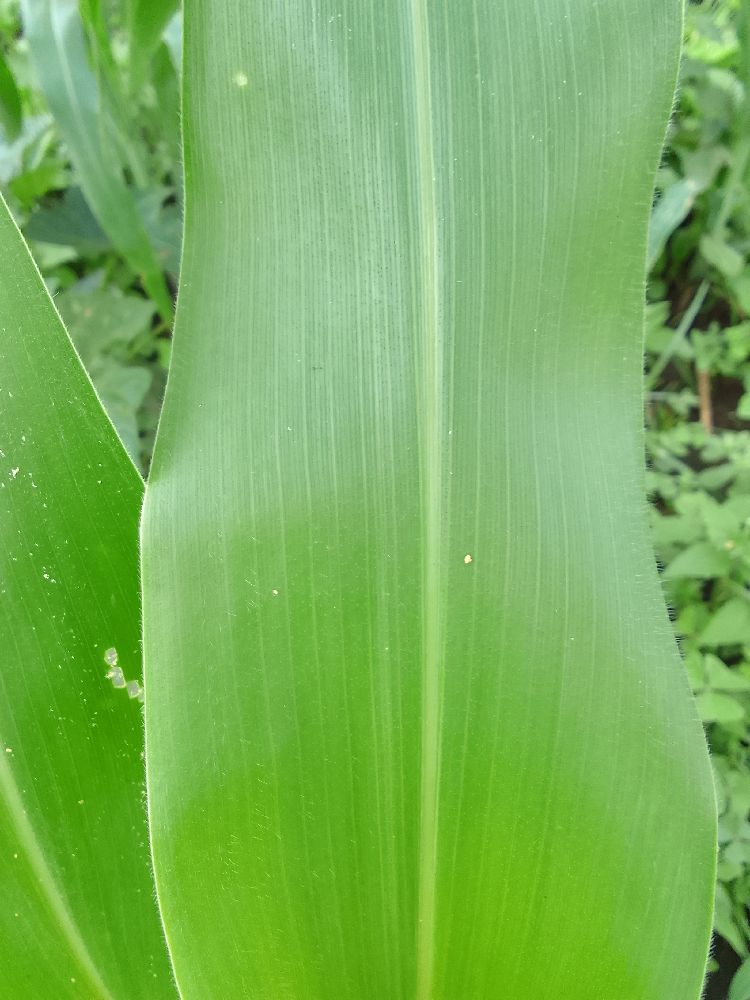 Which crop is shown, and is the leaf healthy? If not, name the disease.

maize, healthy
